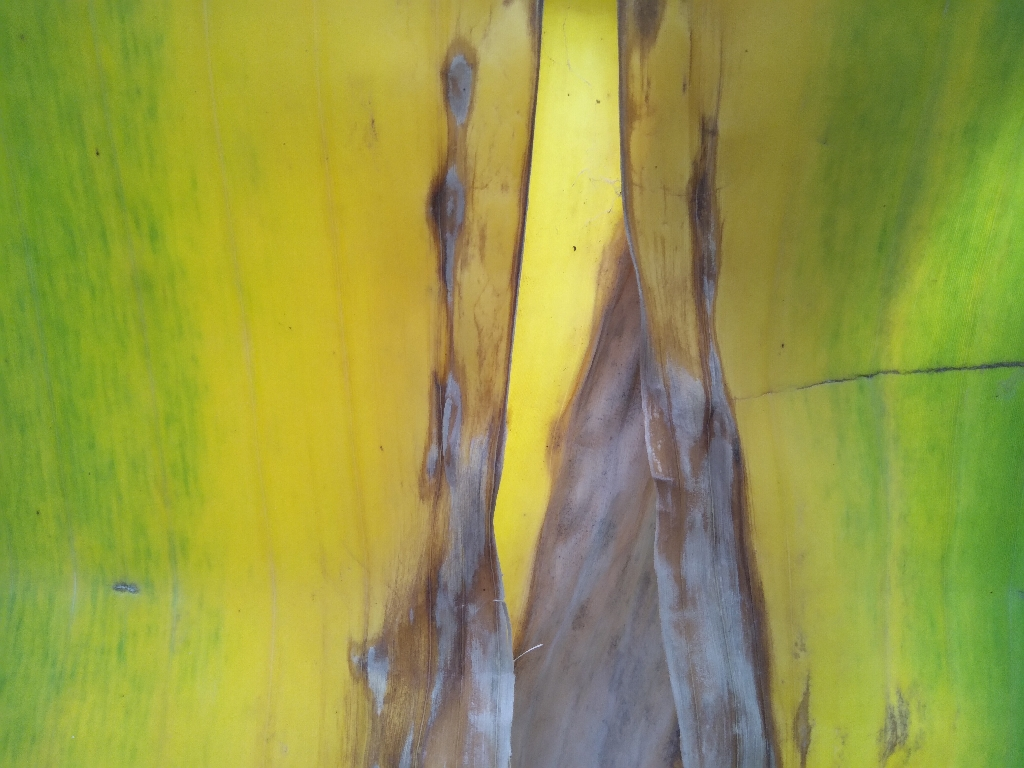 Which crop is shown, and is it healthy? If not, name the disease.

banana, fusarium wilt race 1
